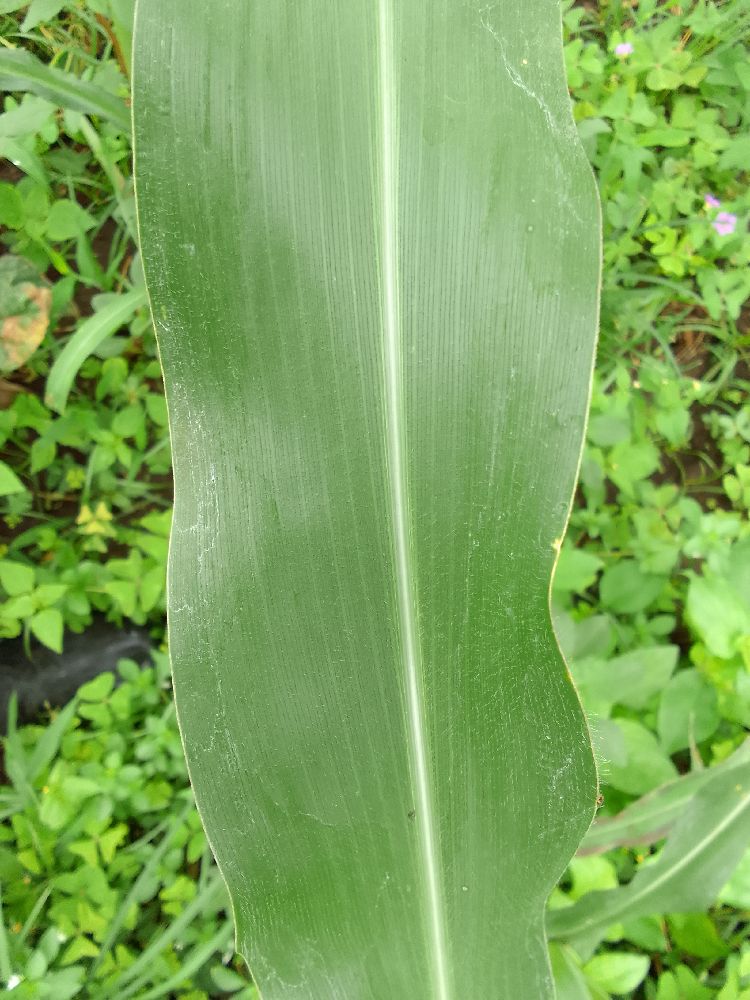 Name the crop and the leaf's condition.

maize, healthy
